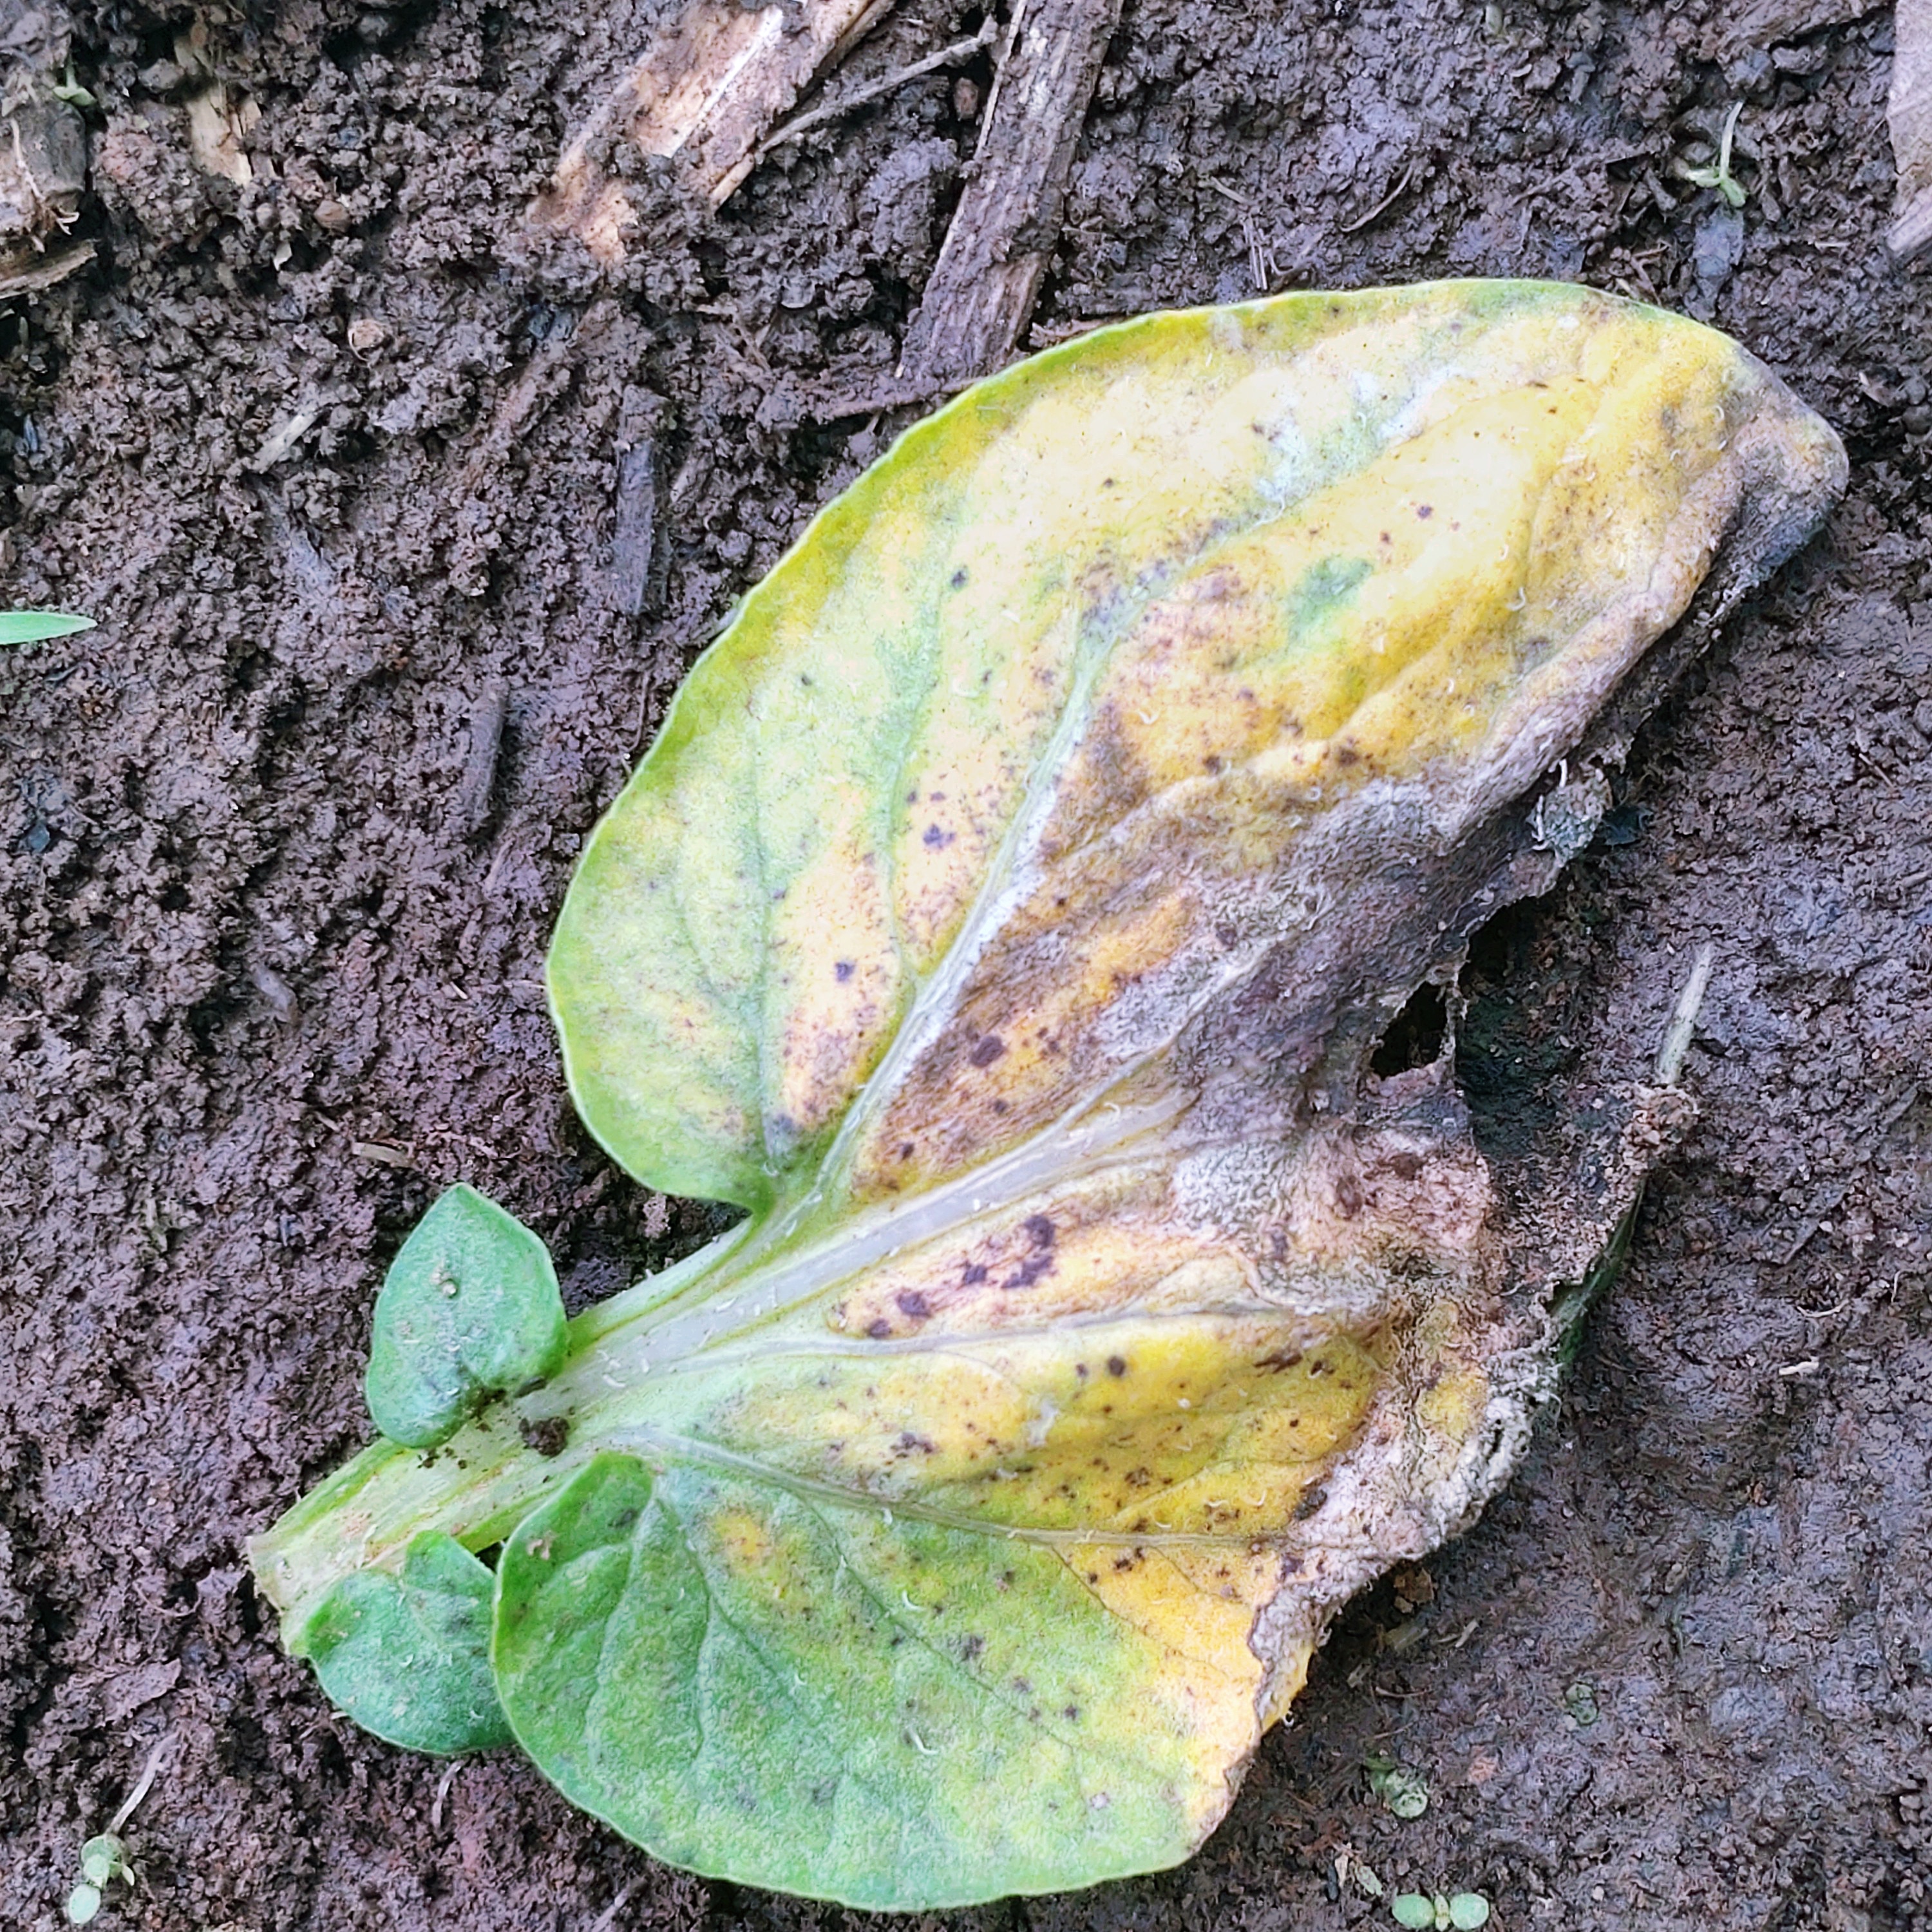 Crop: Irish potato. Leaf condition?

late blight
